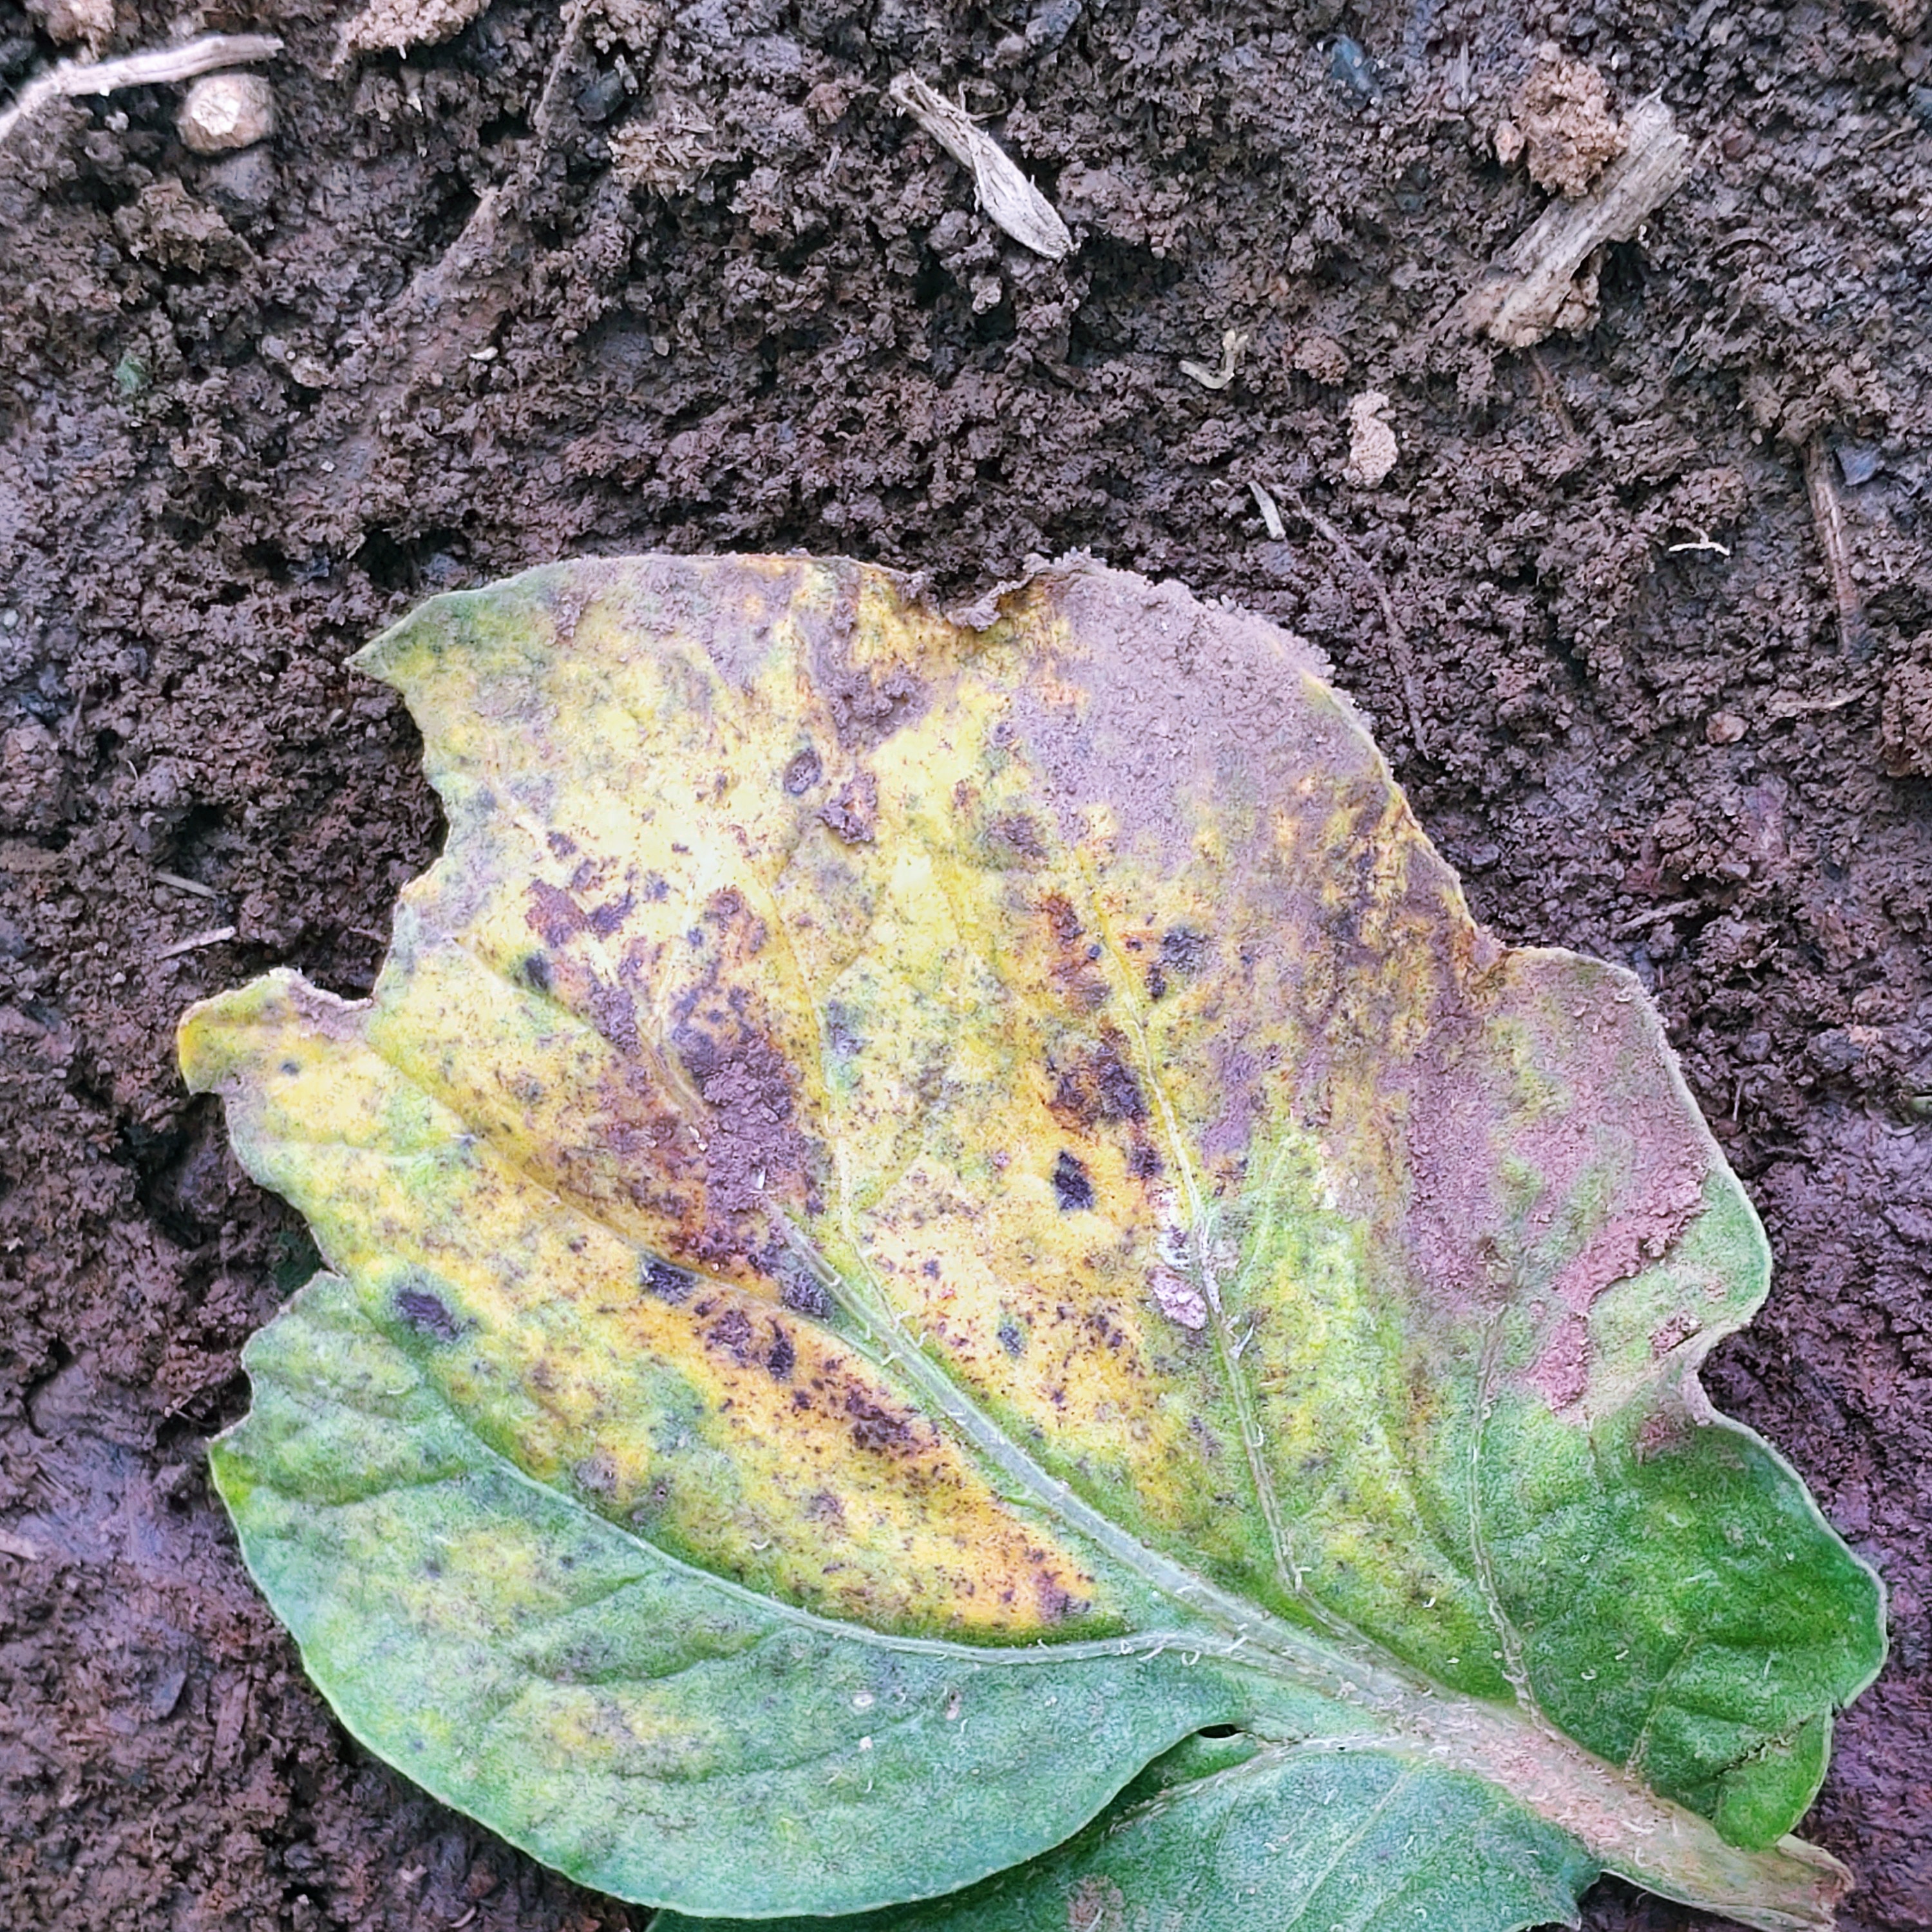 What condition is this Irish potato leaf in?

late blight
